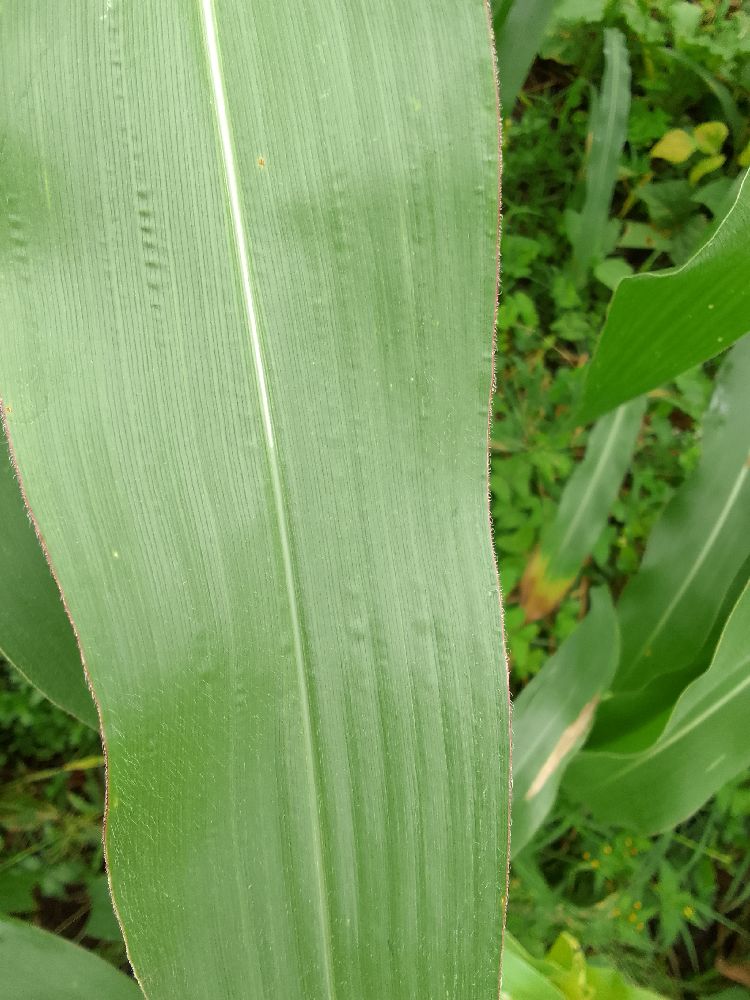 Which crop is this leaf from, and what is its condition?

maize, healthy
